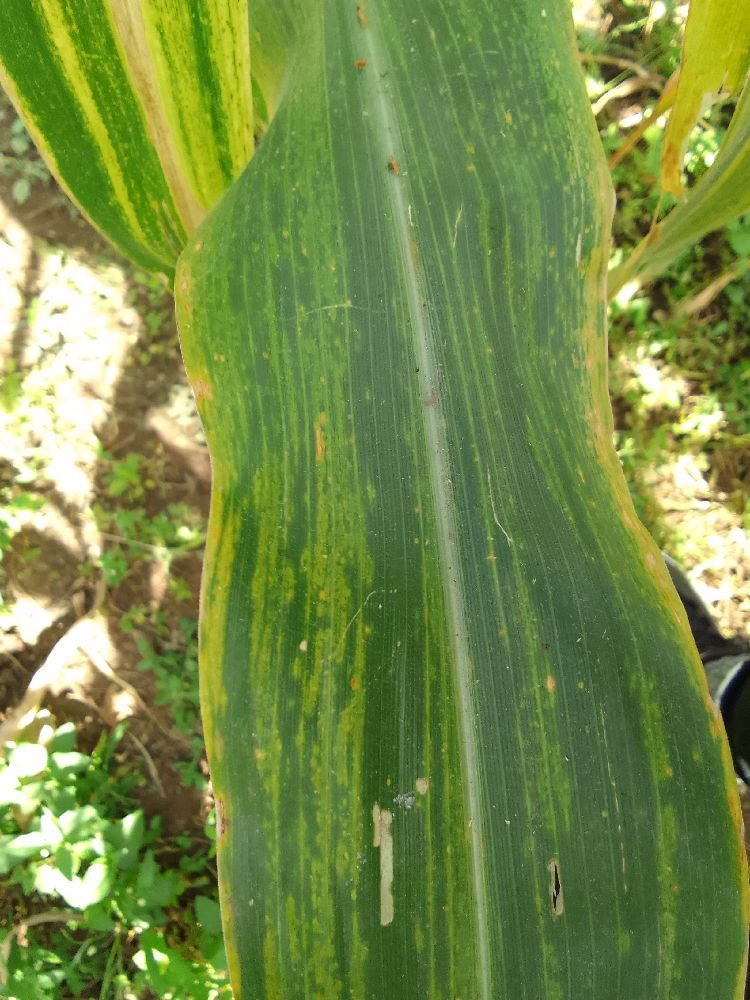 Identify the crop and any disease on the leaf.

maize, maize lethal necrosis
